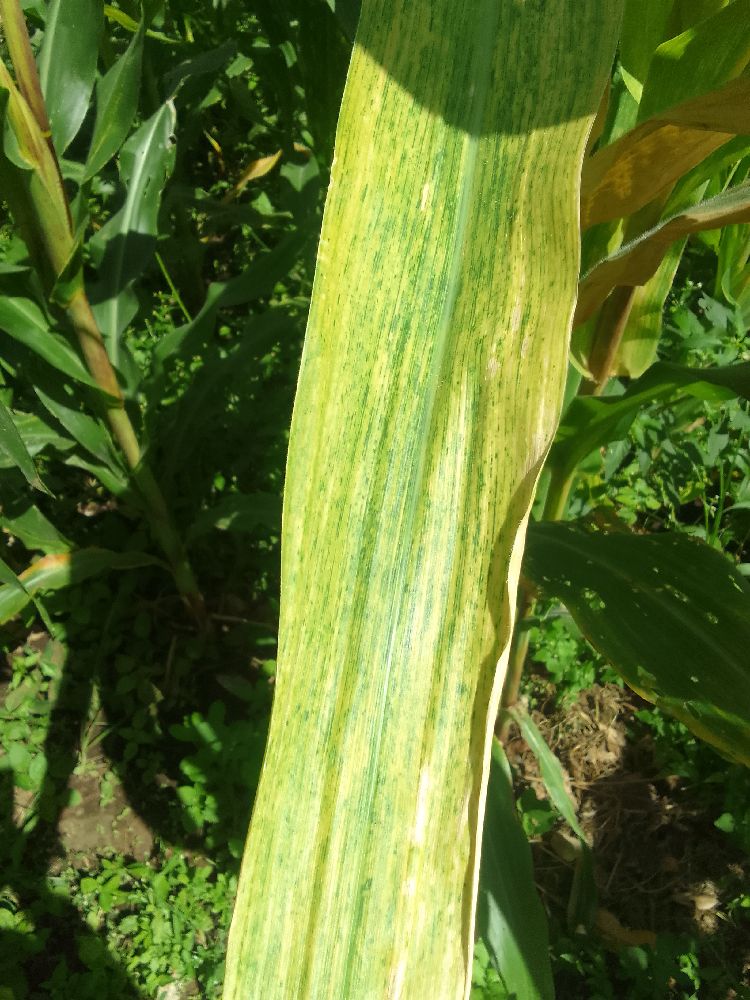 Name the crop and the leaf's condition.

maize, maize lethal necrosis
